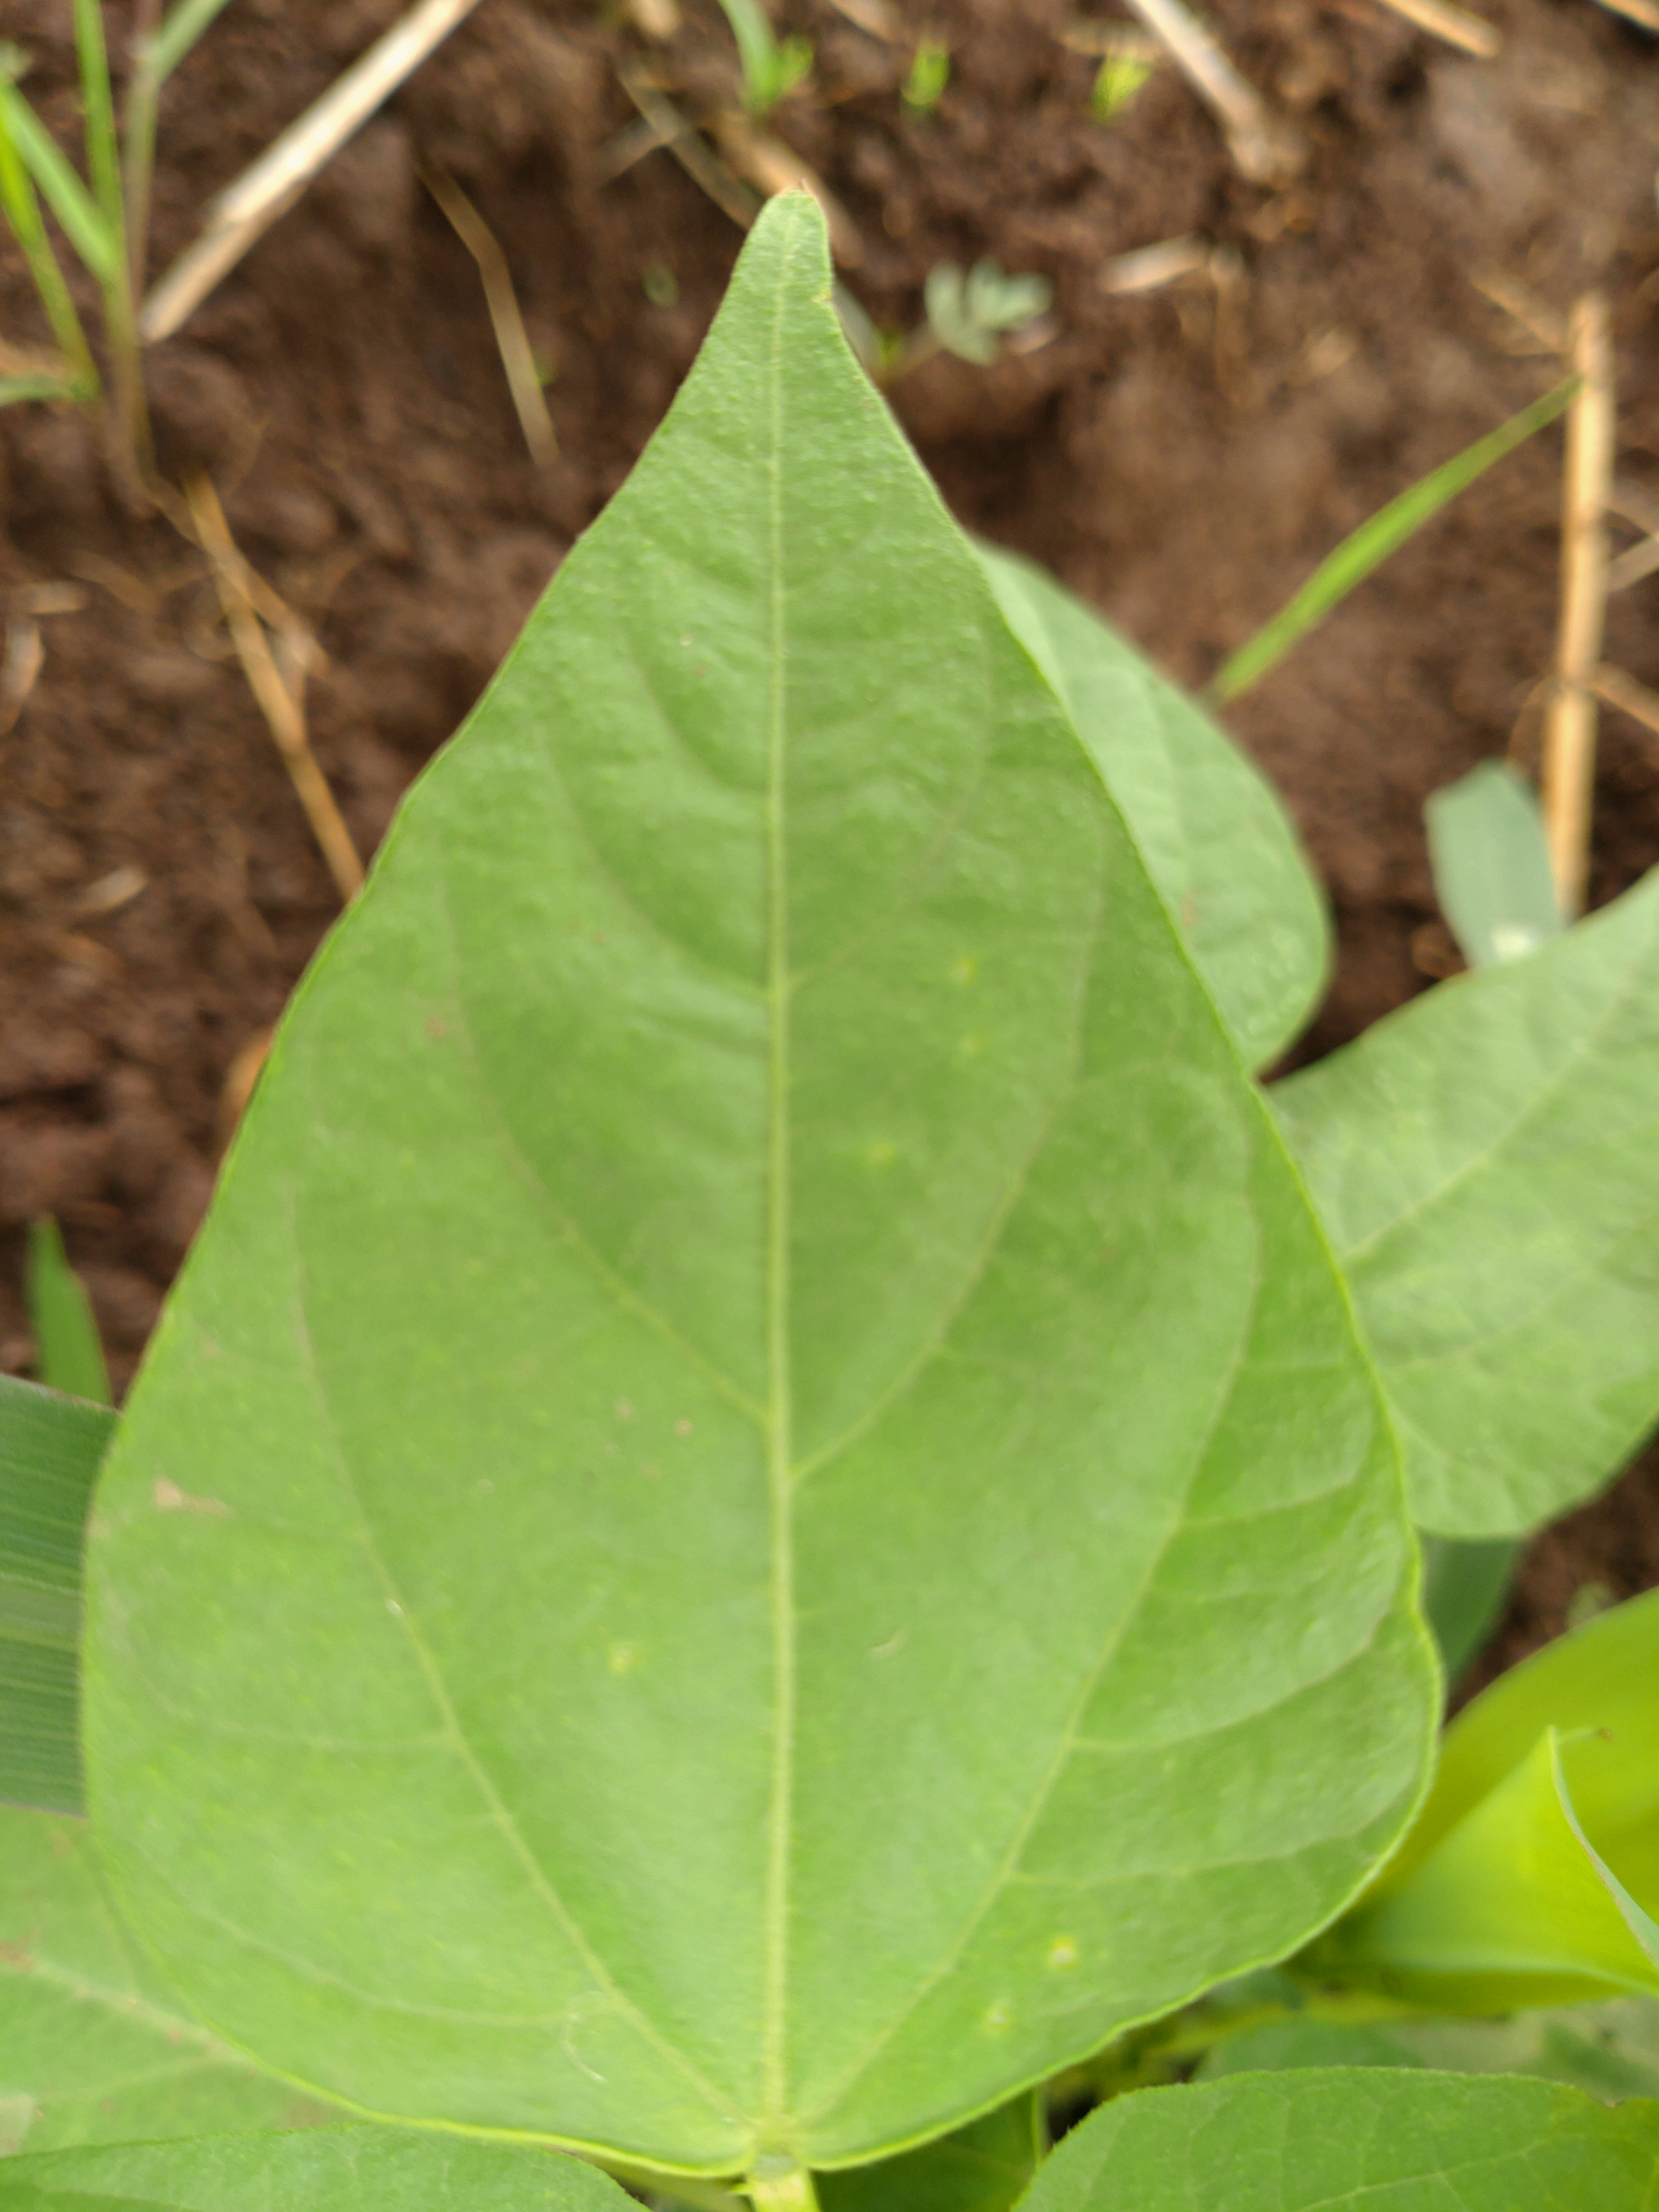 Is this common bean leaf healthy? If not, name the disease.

healthy
